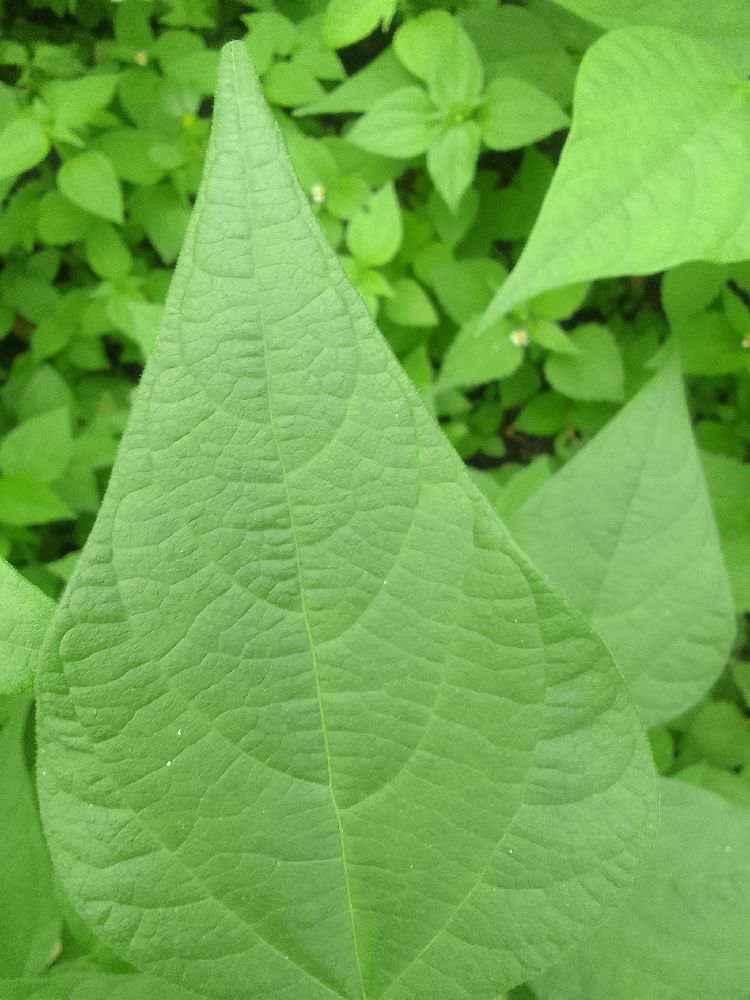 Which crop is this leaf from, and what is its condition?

common bean, healthy
